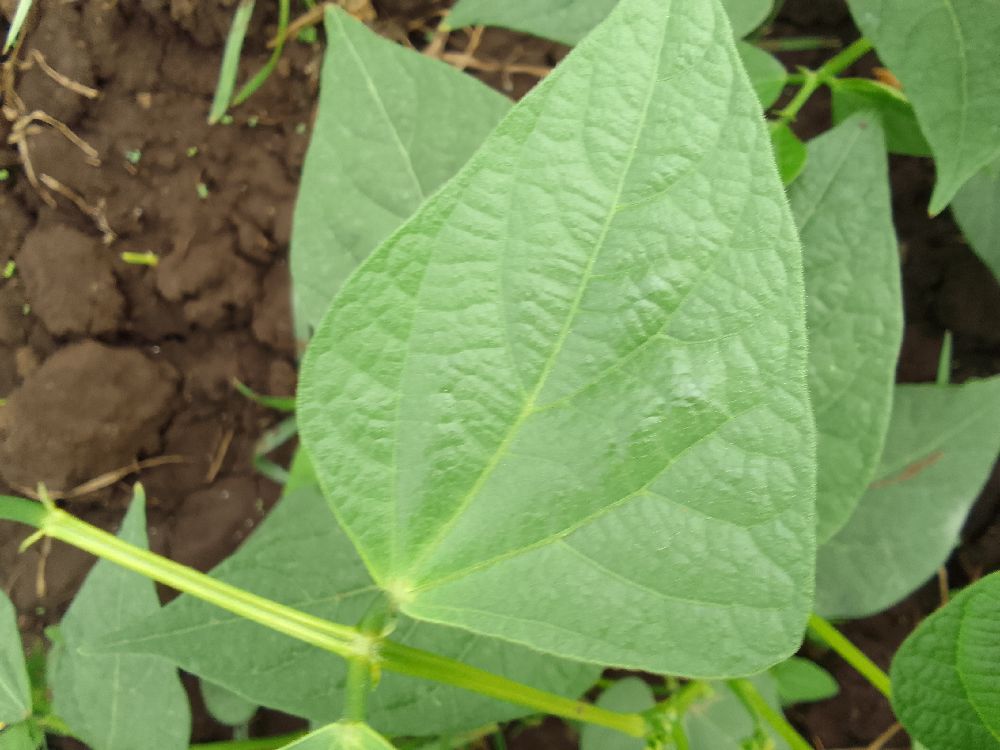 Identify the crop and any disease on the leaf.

common bean, healthy
